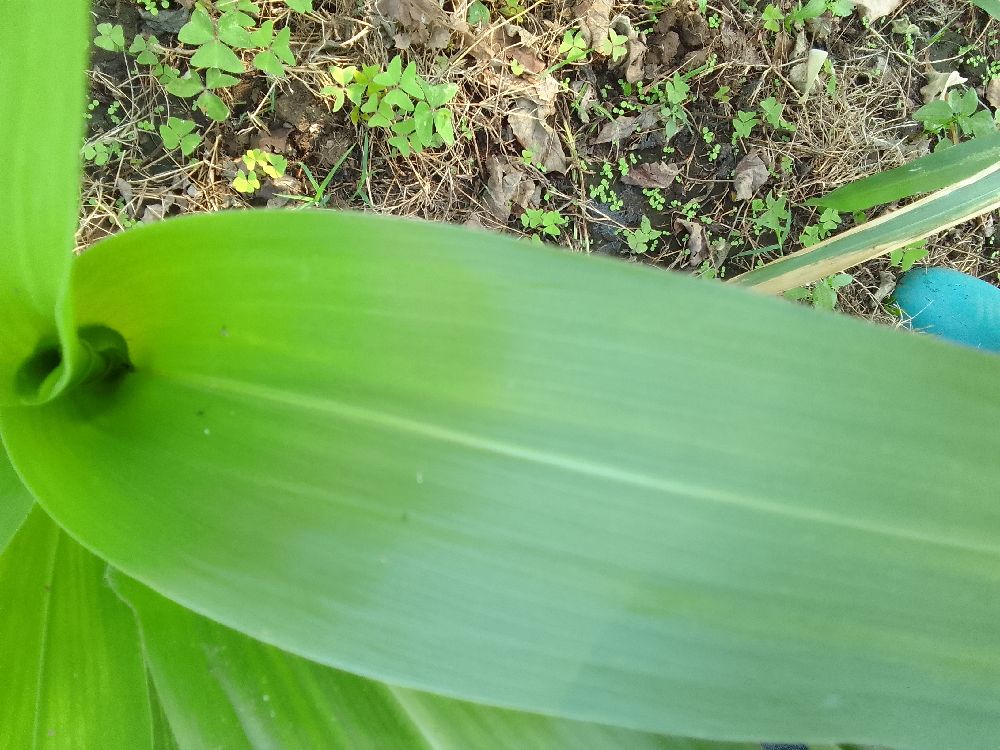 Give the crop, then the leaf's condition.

maize, healthy
